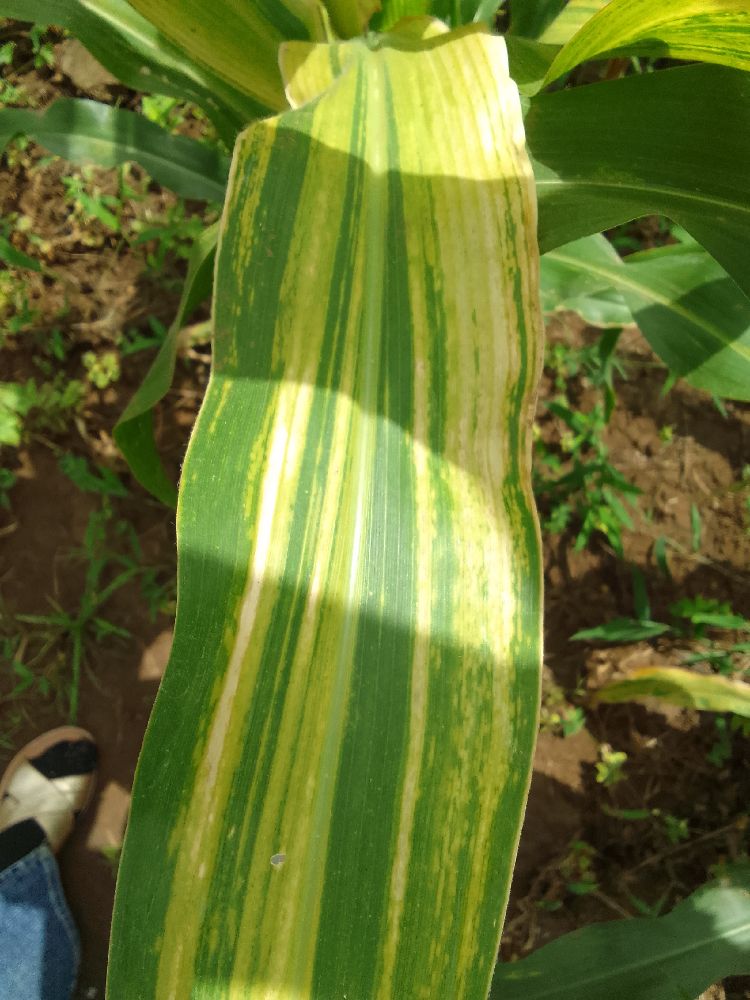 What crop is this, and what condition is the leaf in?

maize, maize lethal necrosis
